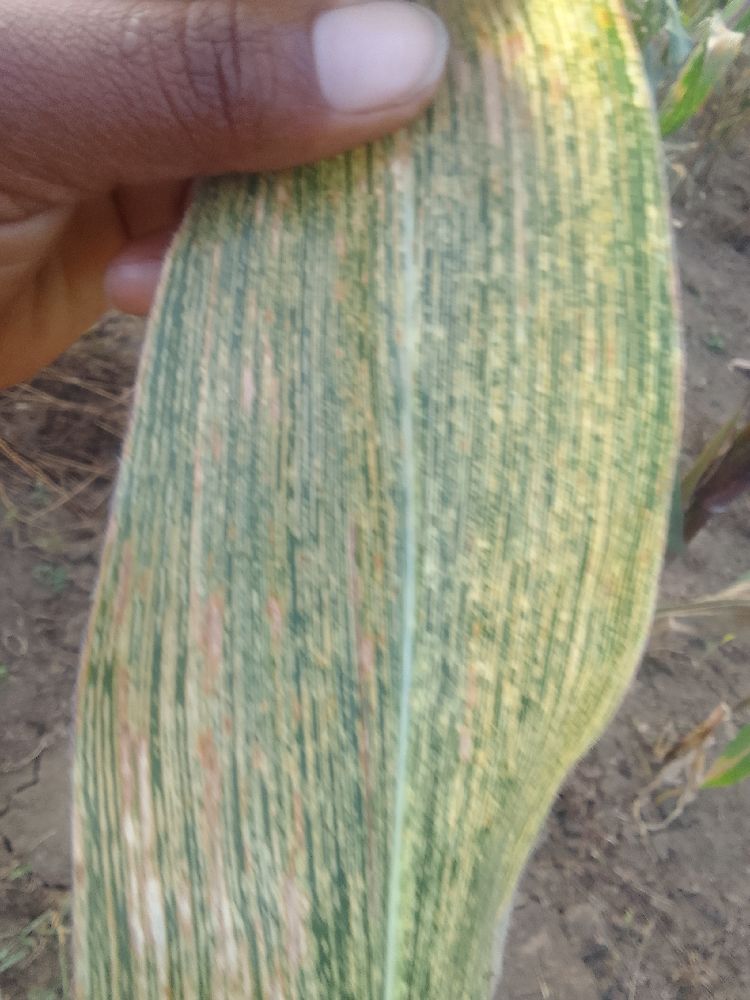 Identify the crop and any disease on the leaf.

maize, maize streak virus
